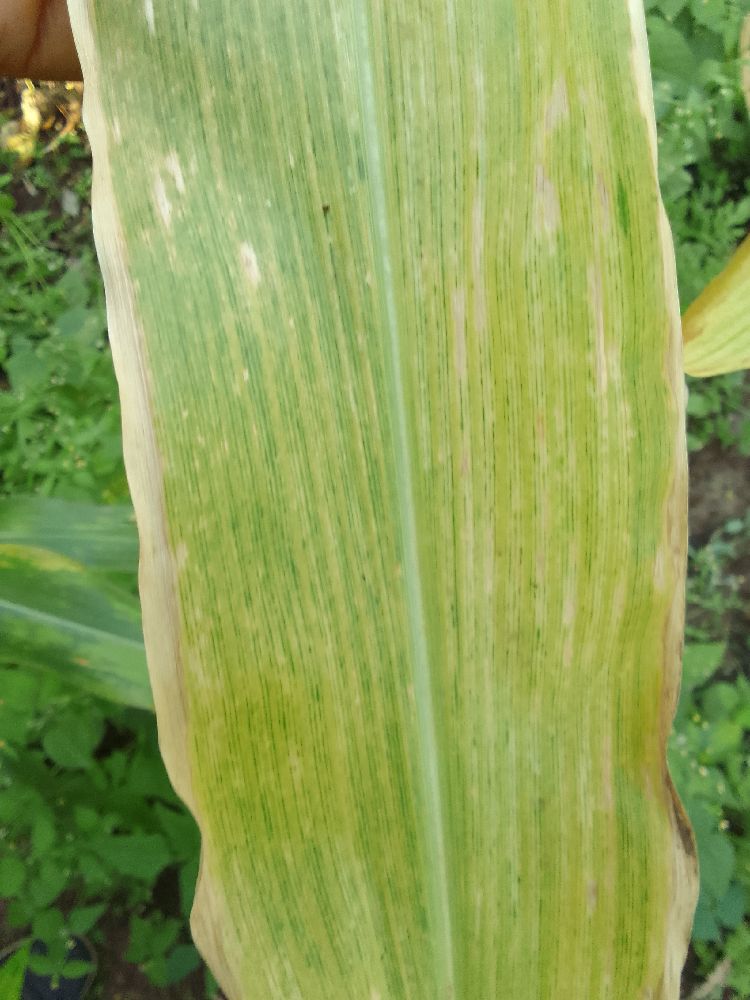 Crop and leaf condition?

maize, maize lethal necrosis
